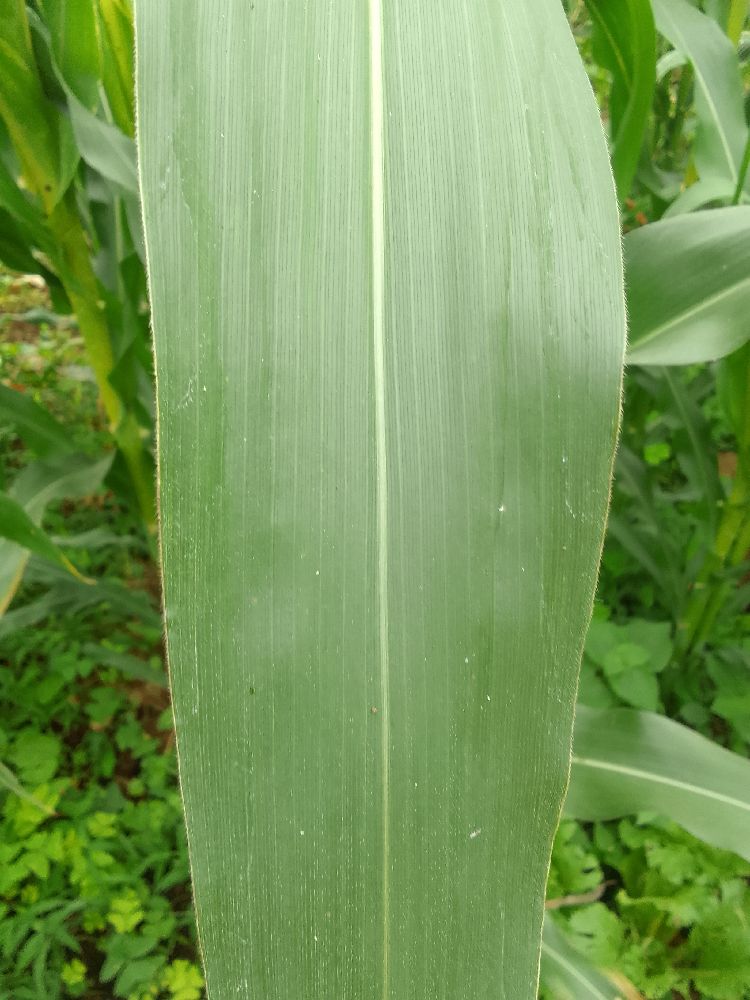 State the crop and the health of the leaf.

maize, healthy
